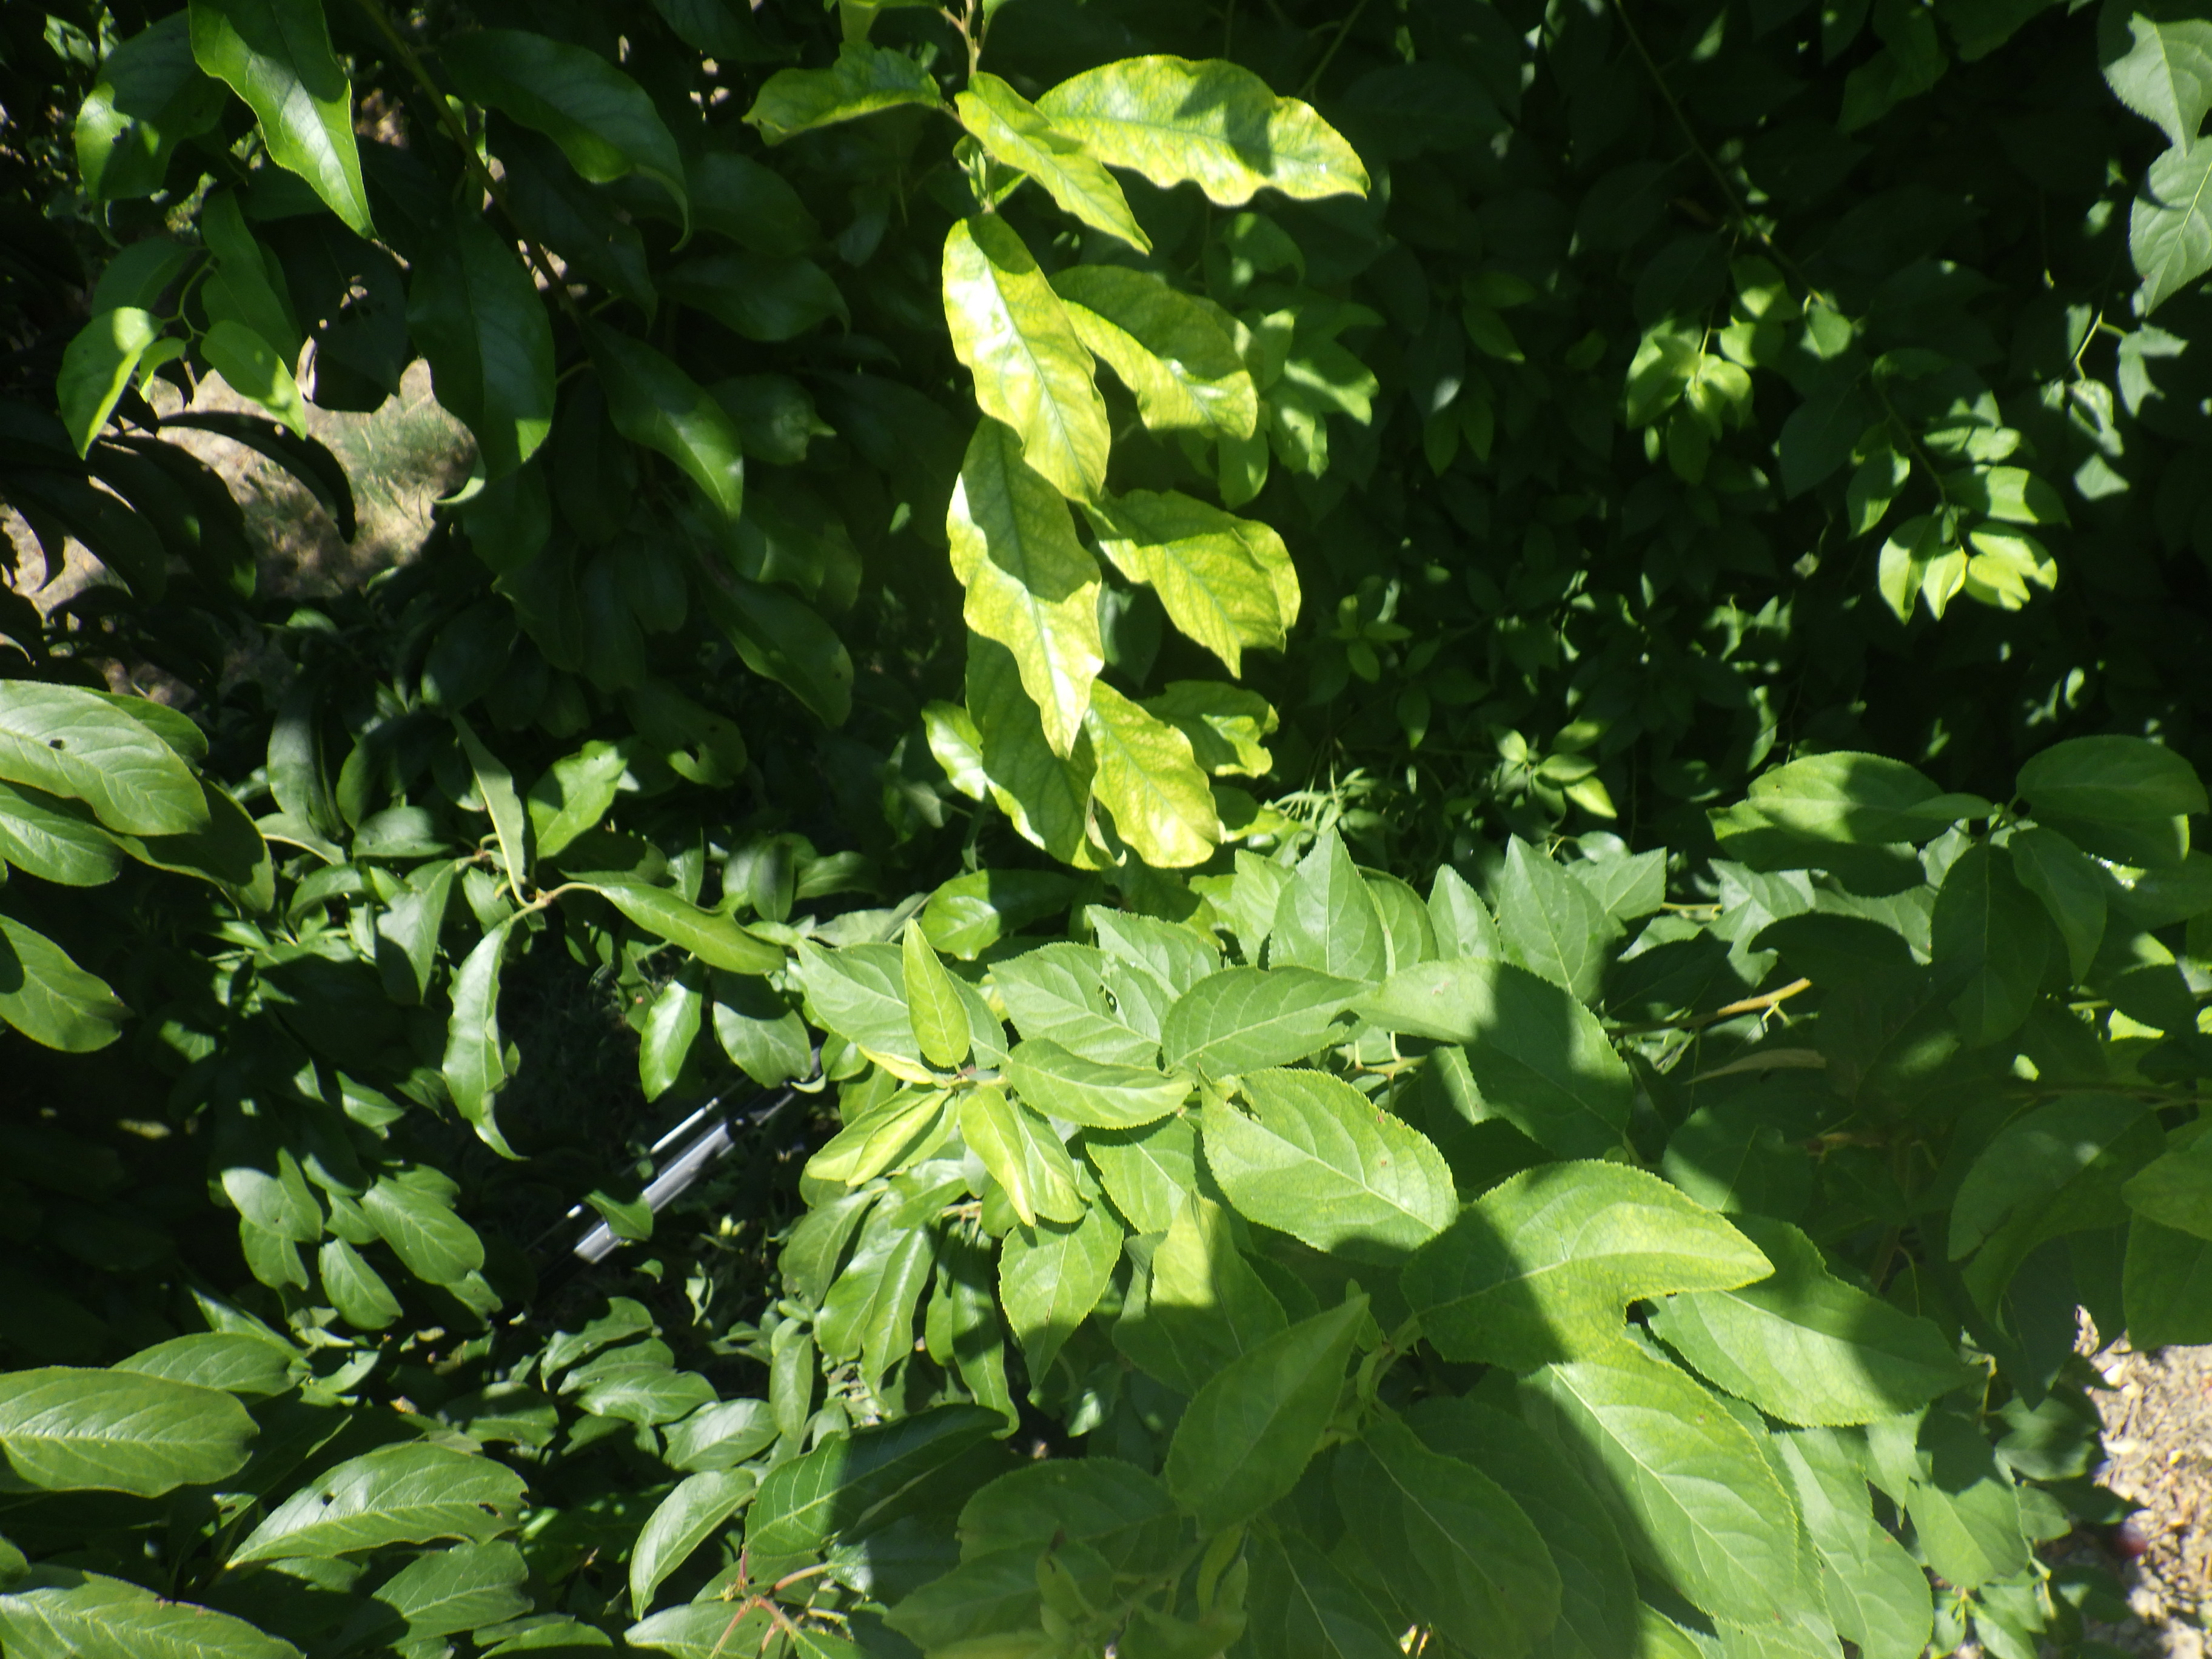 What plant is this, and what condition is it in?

plum, iron deficiency, shot hole disease
